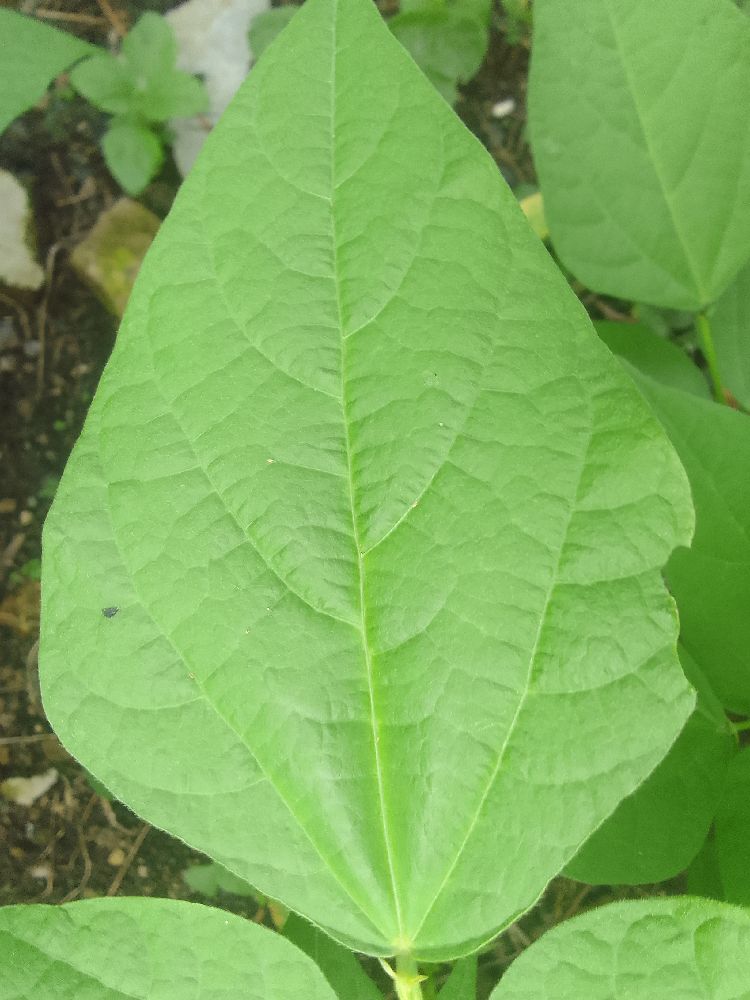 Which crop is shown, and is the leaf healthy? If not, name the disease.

common bean, healthy
